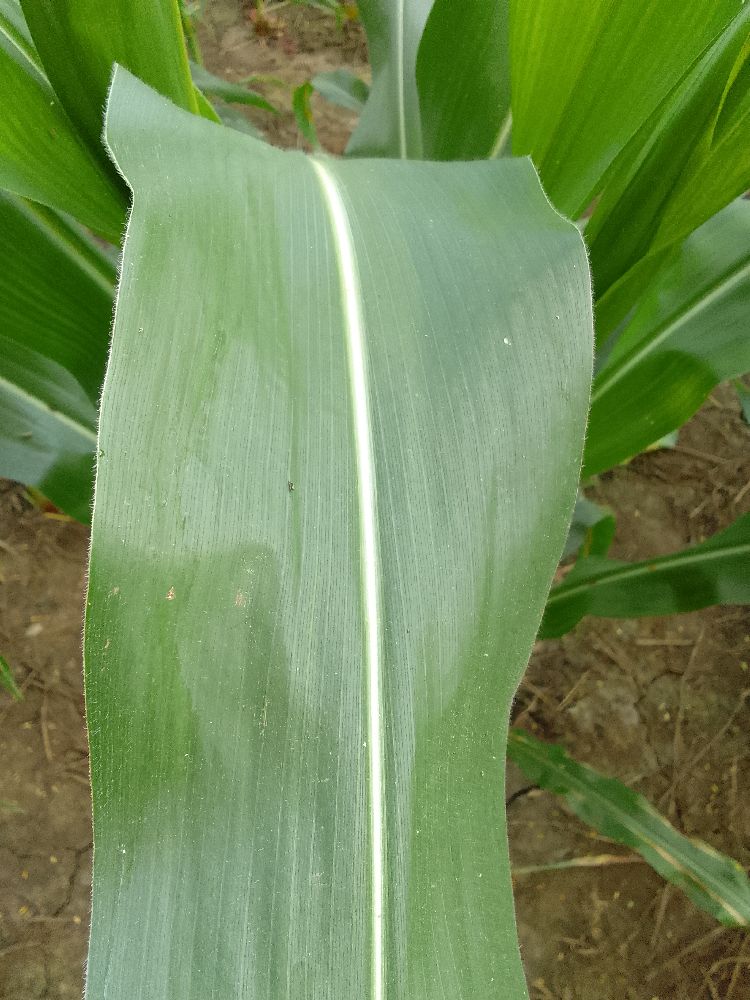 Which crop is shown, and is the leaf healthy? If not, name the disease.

maize, healthy
